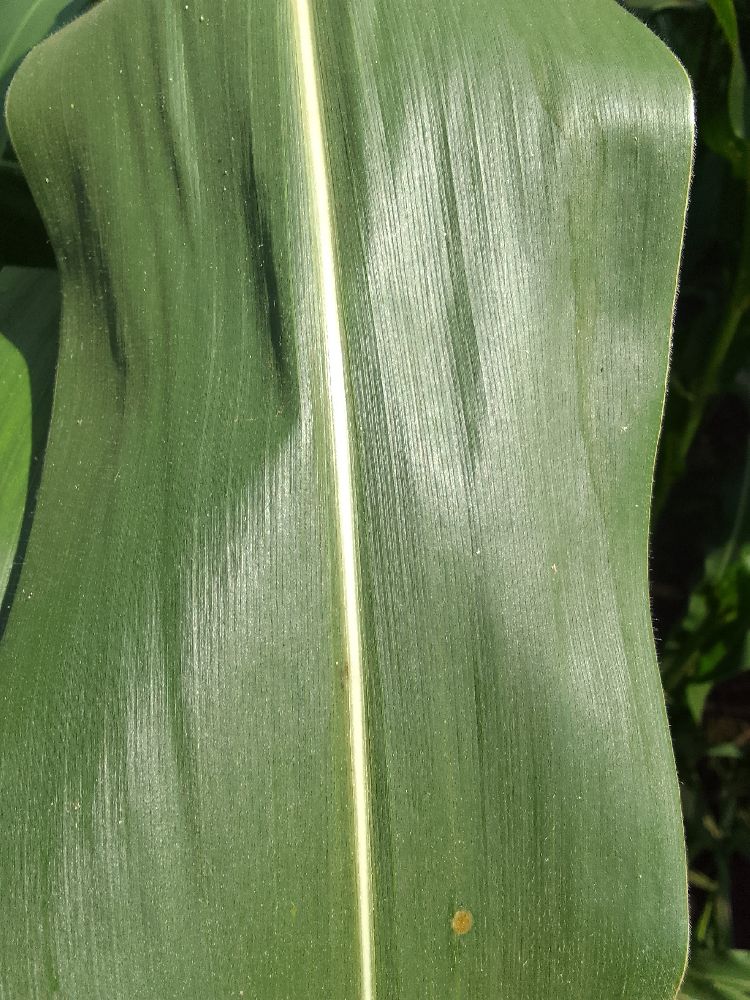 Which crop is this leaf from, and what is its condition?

maize, healthy
